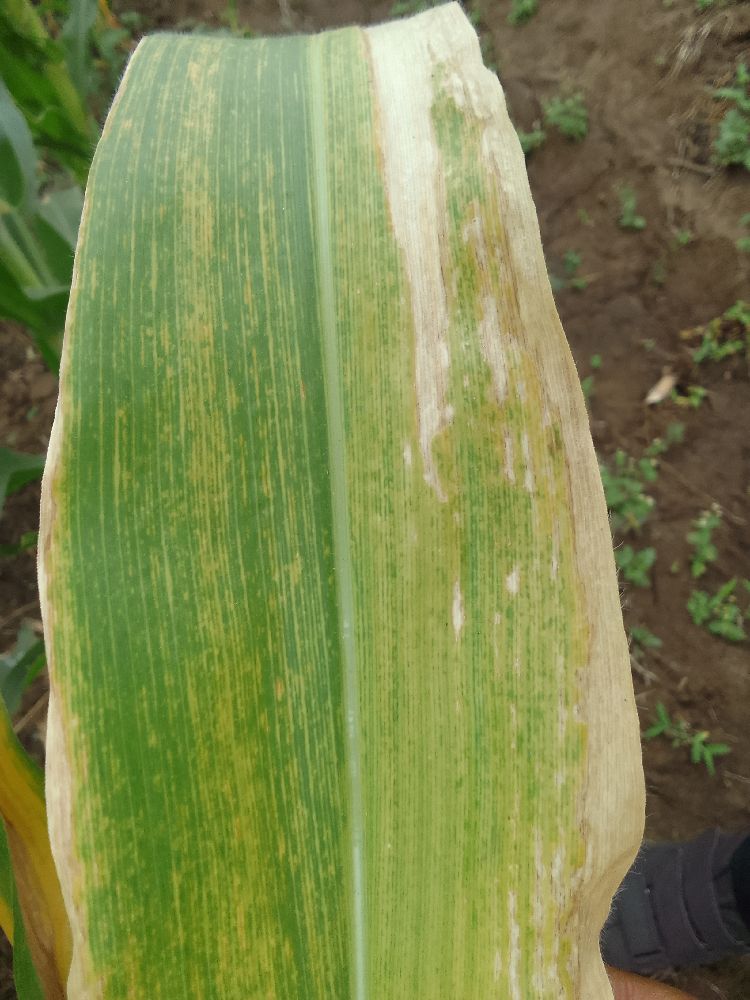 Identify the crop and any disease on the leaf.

maize, maize lethal necrosis
